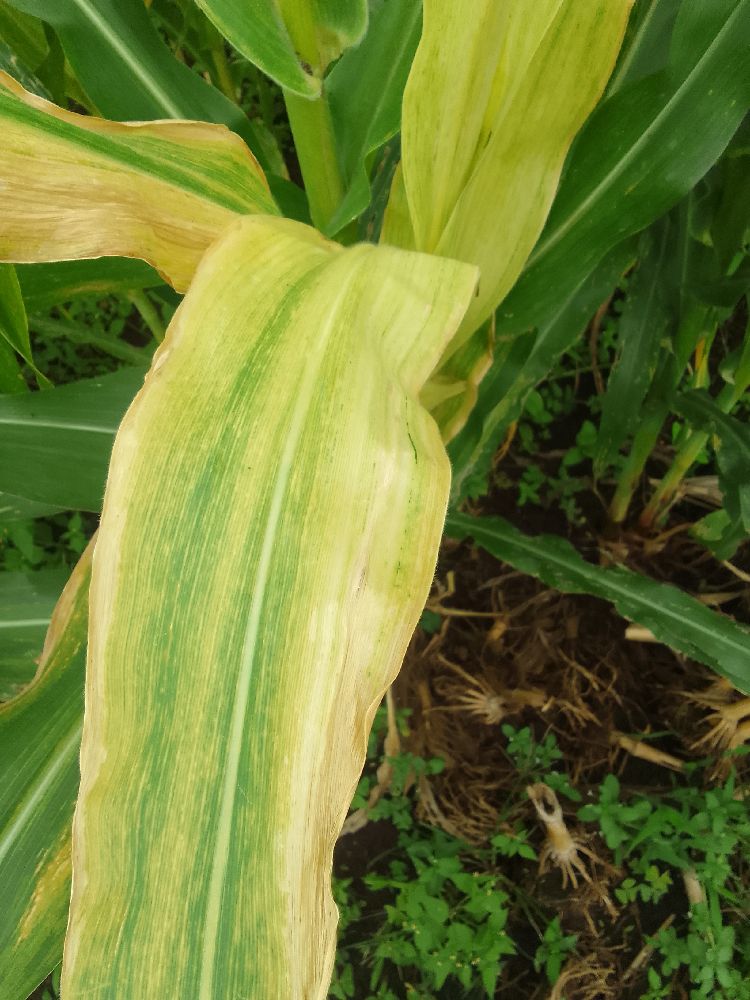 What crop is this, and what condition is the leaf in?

maize, maize lethal necrosis
